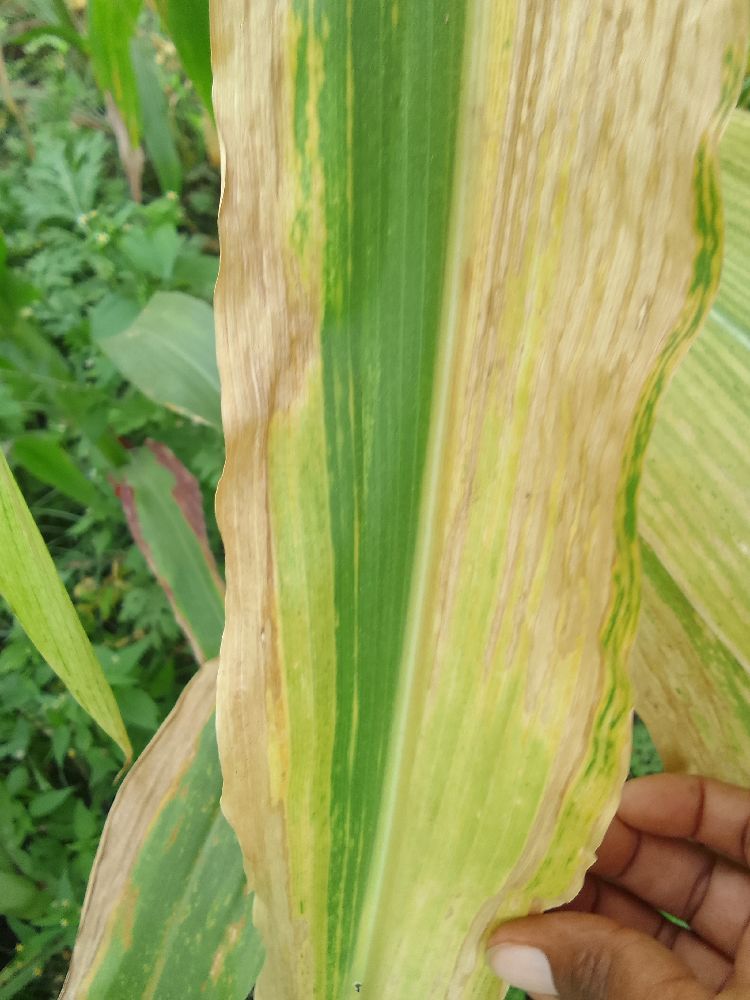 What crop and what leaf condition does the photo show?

maize, maize lethal necrosis
